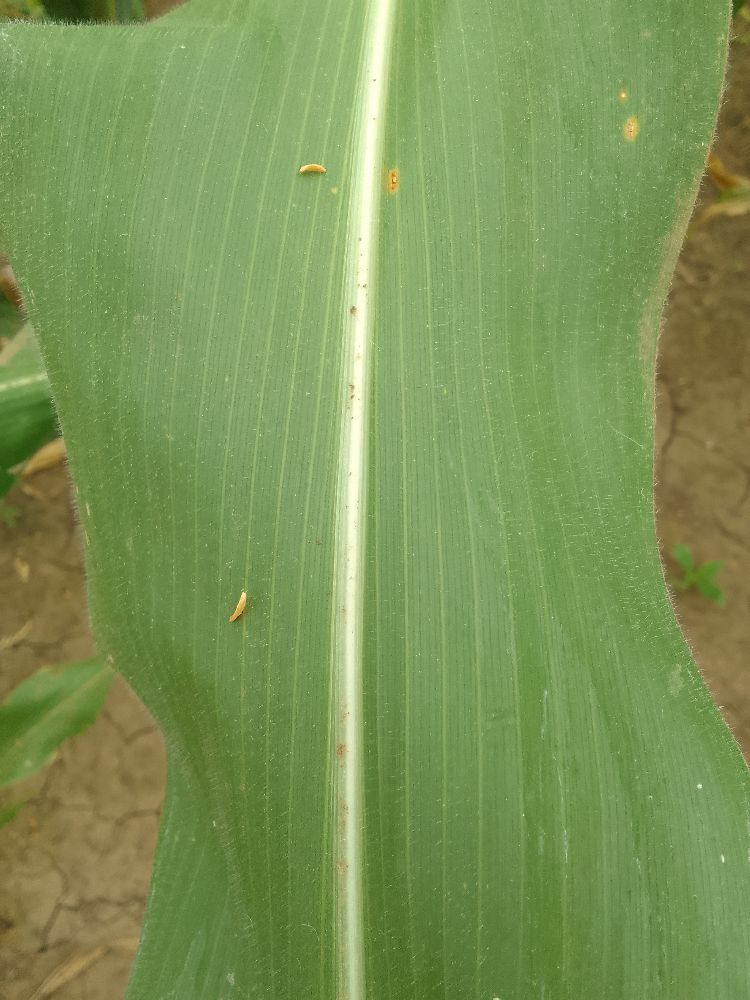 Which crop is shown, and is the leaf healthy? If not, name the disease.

maize, healthy
